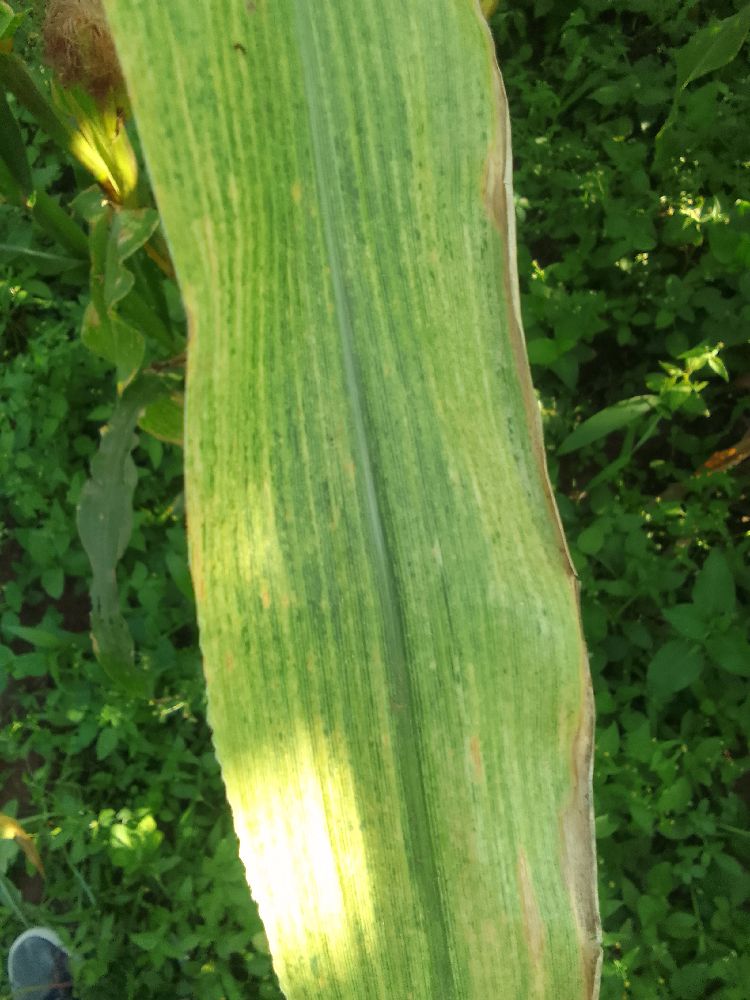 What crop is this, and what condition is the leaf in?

maize, maize lethal necrosis
